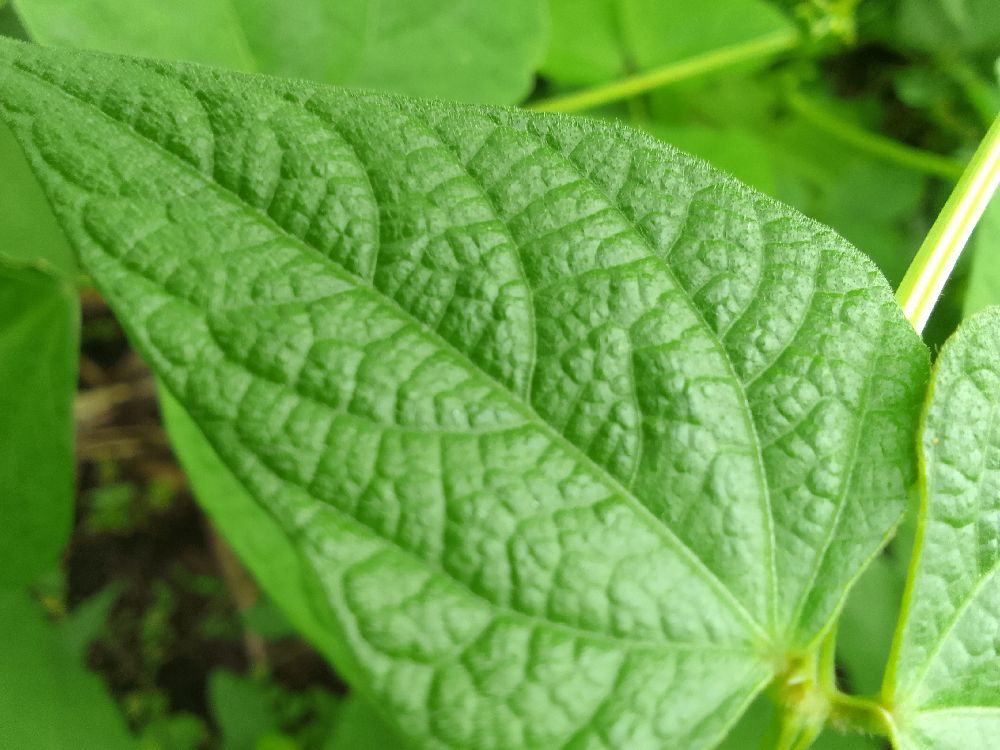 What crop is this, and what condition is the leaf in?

common bean, healthy
